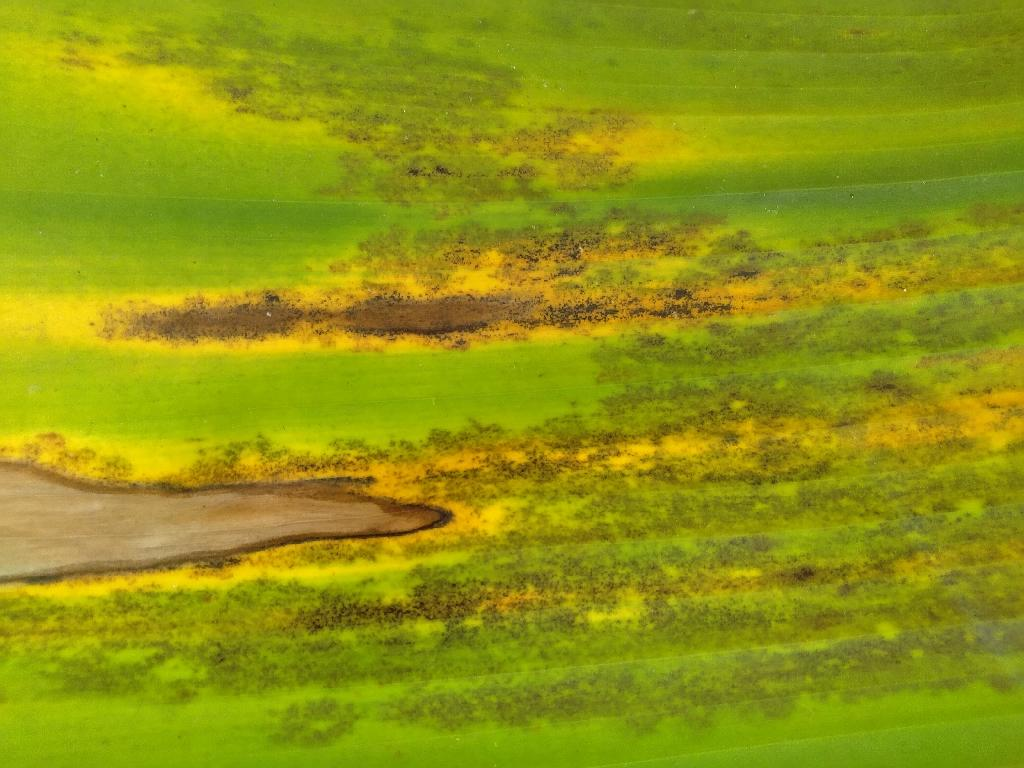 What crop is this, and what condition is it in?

banana, black sigatoka
